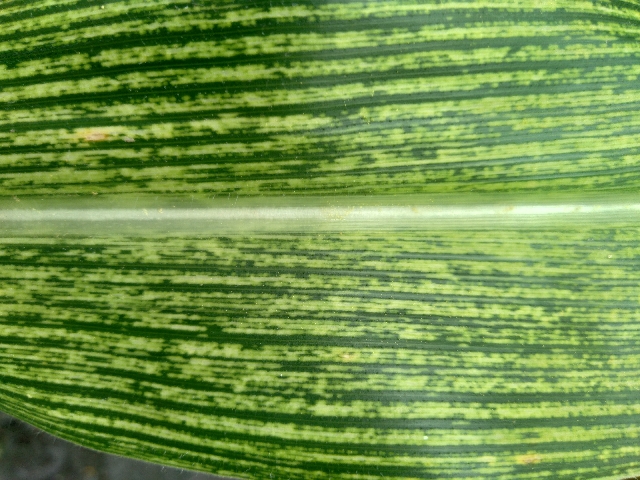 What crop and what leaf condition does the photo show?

maize, maize streak virus
